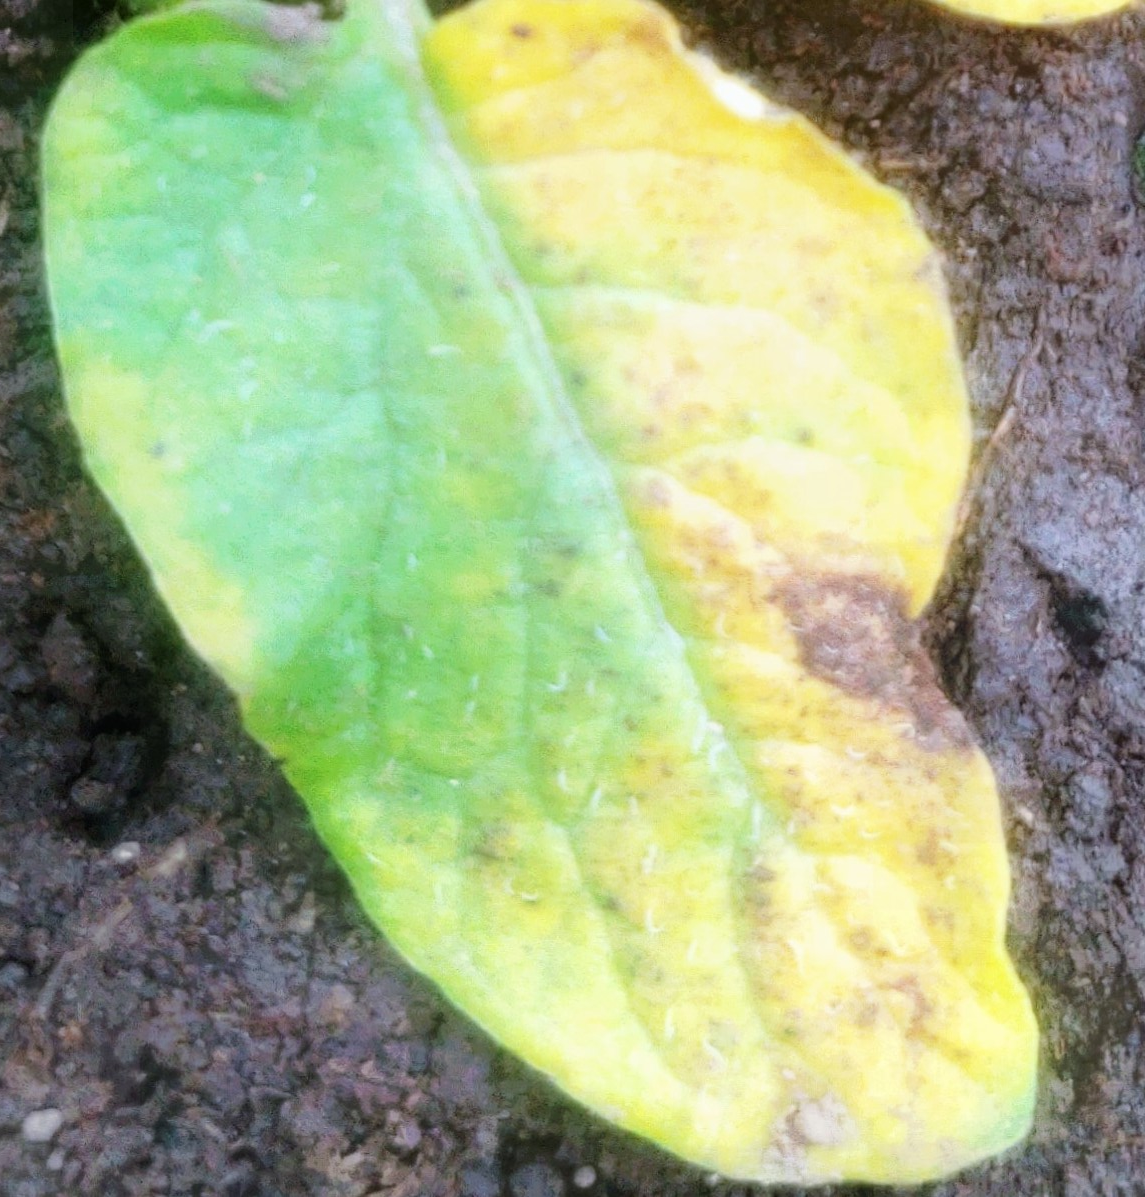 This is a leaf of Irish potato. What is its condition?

late blight
